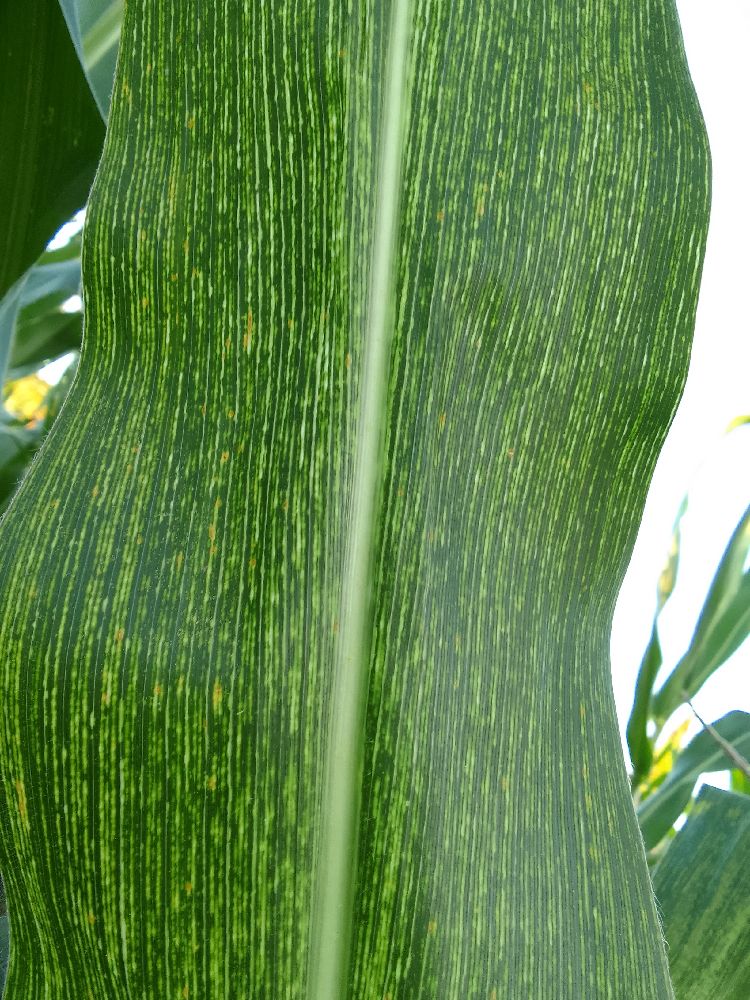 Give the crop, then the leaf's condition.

maize, maize streak virus
